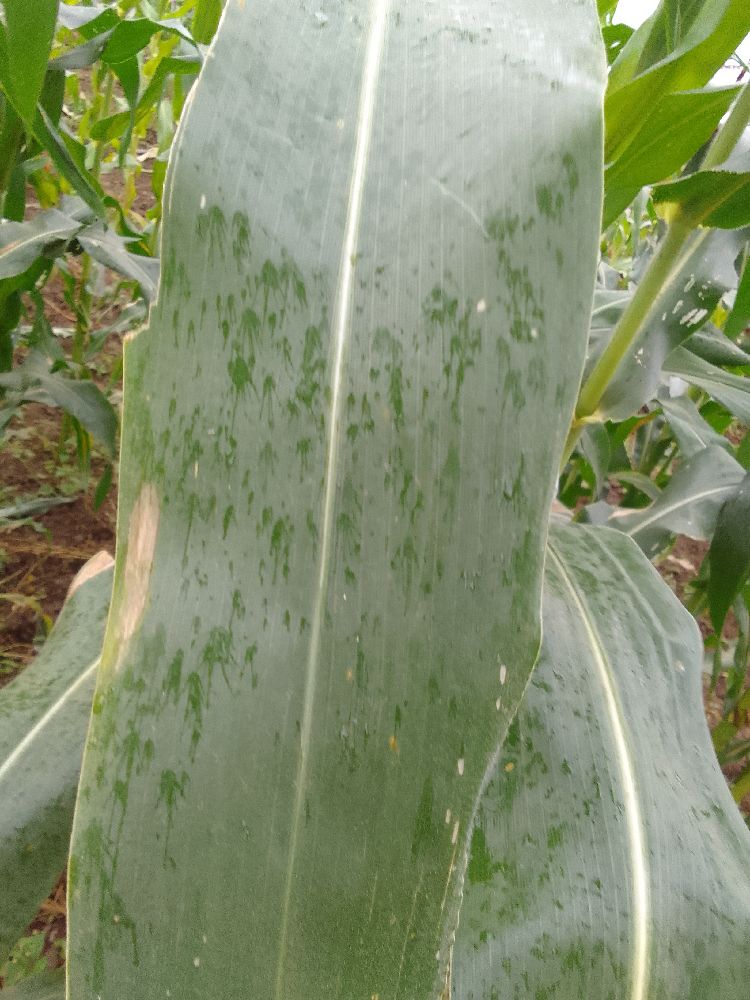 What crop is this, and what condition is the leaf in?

maize, healthy
